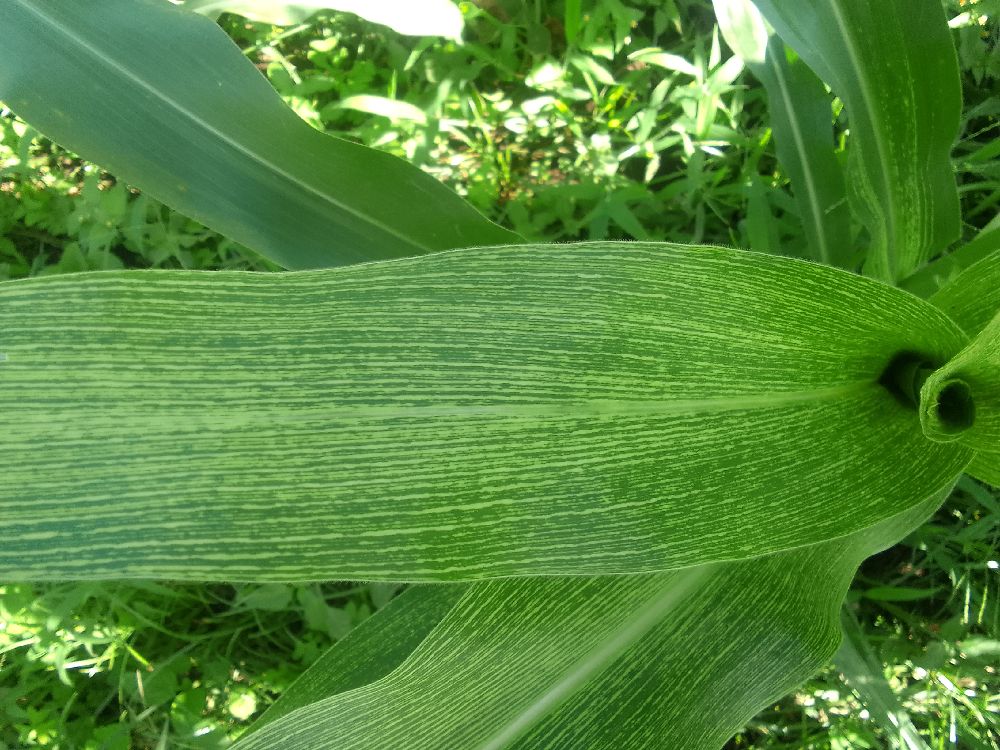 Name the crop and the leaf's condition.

maize, maize streak virus
